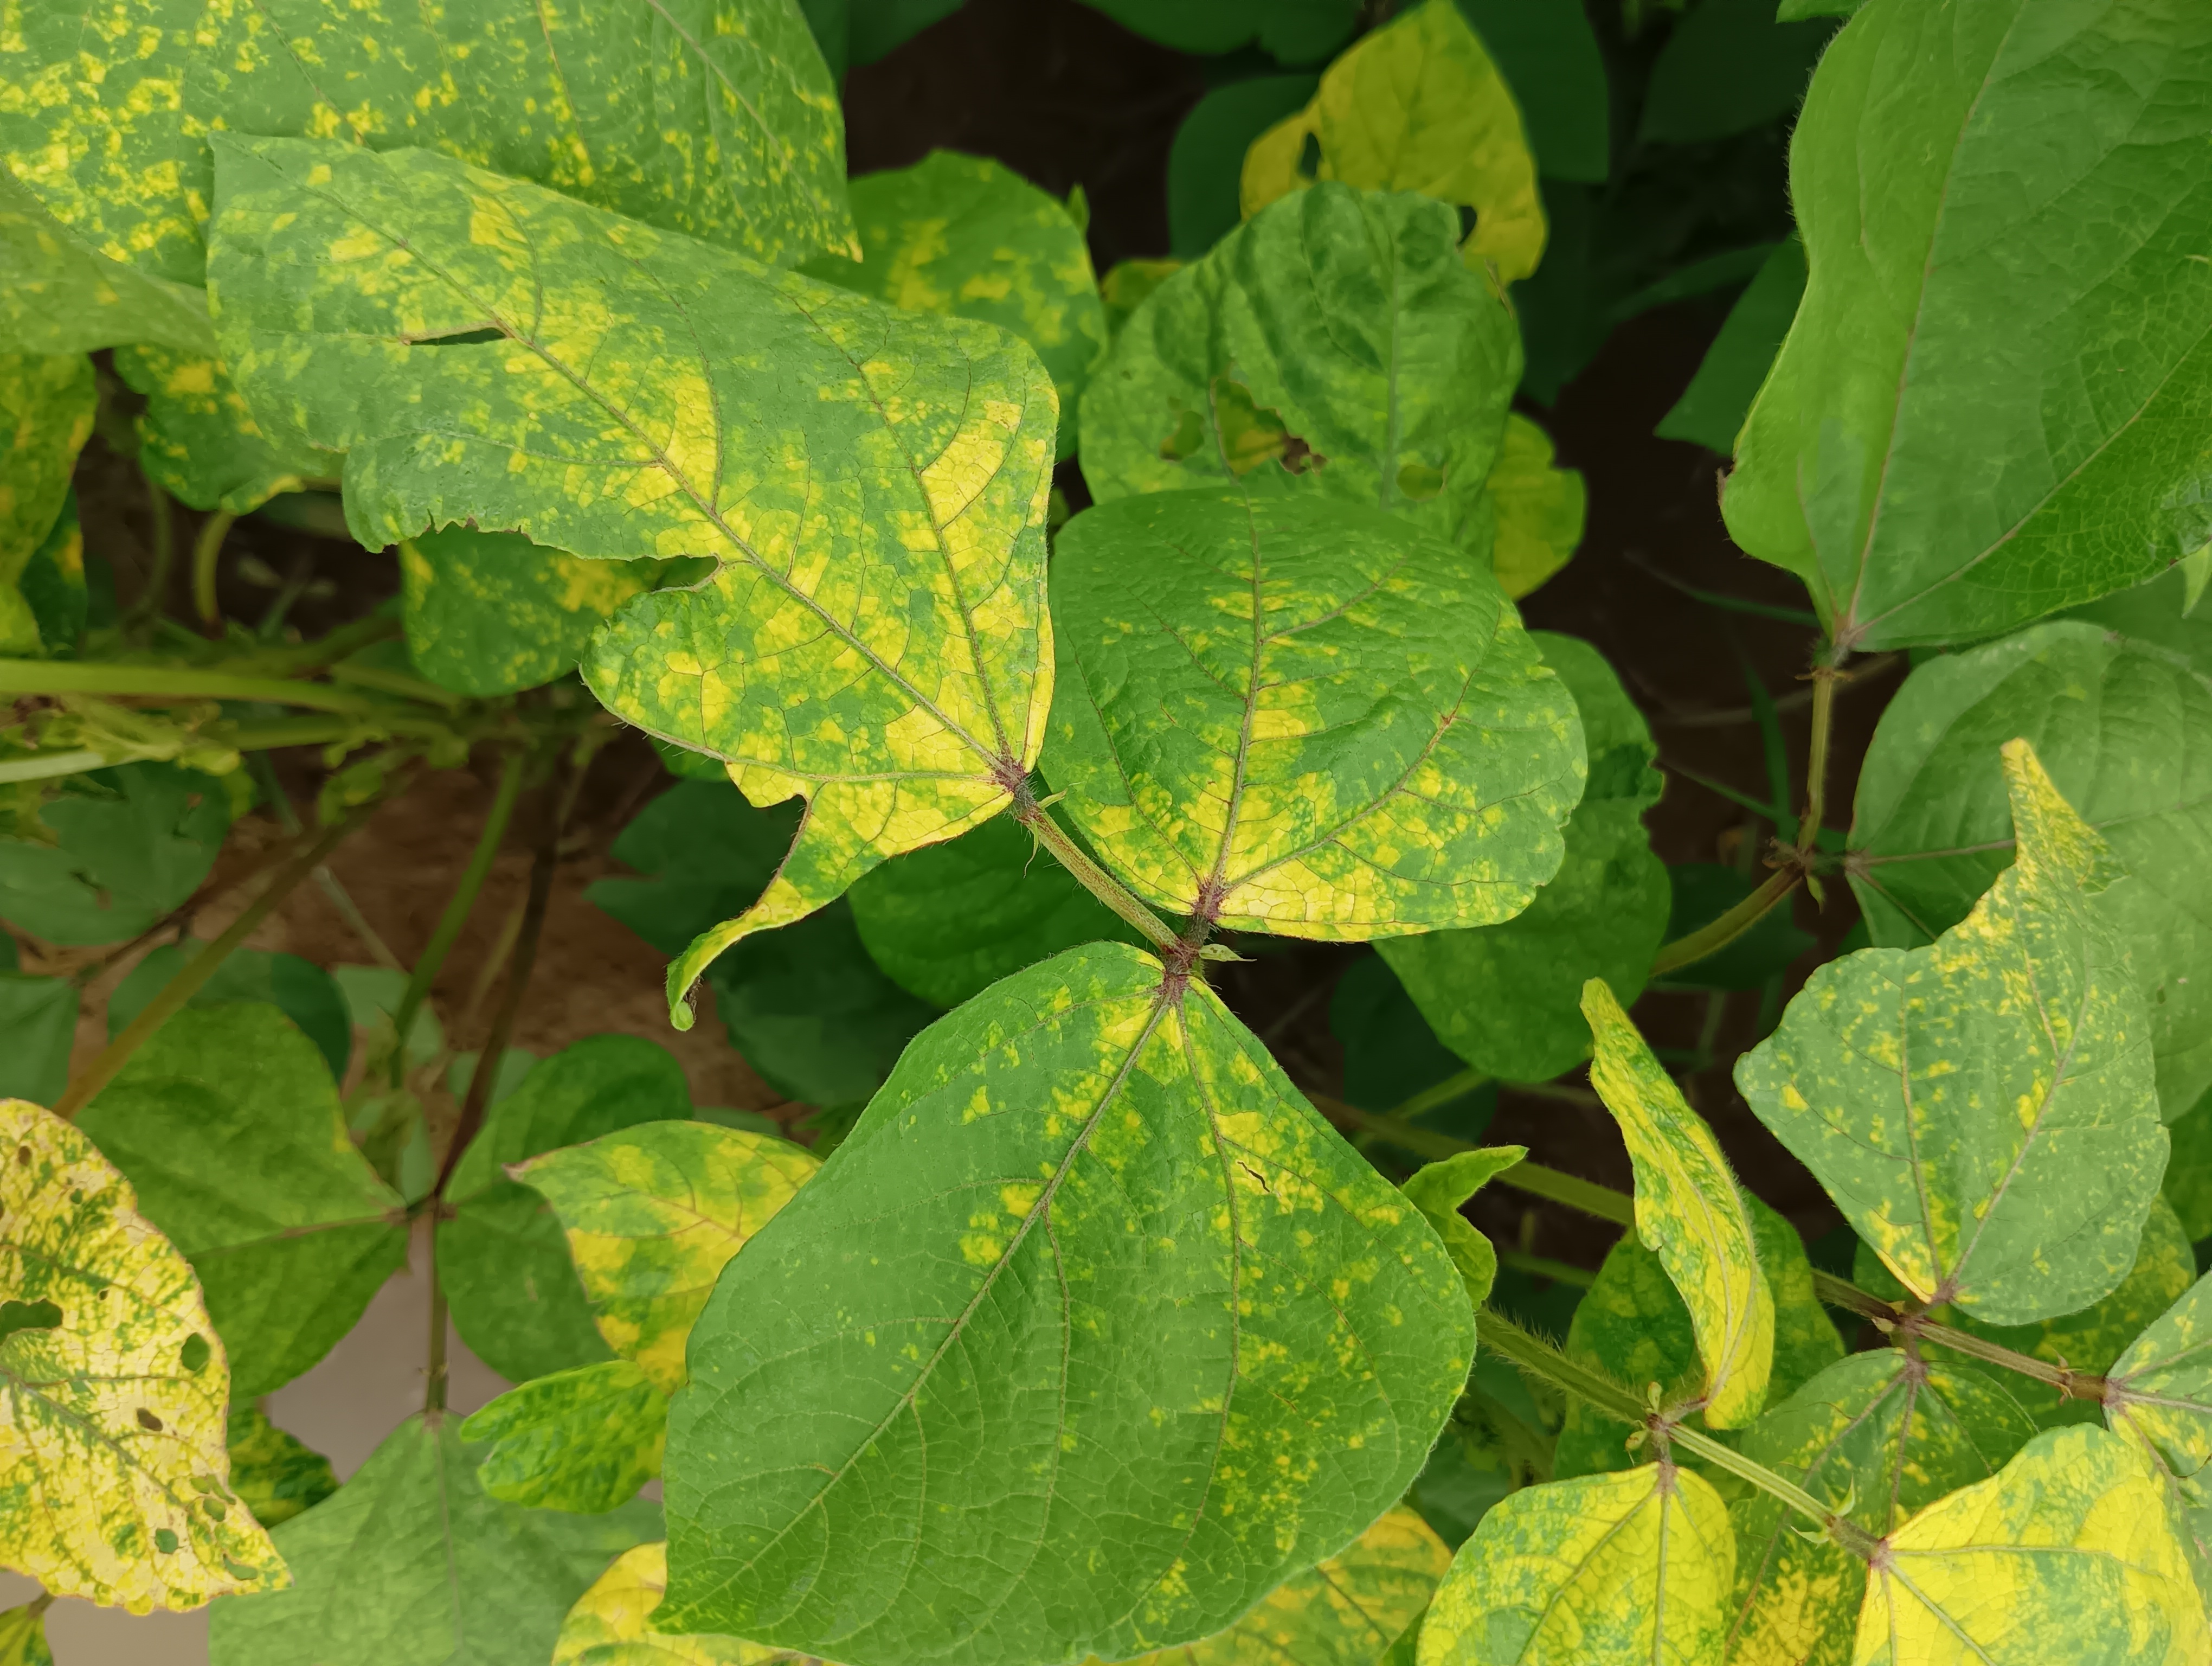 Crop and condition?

mungbean, yellow mosaic
